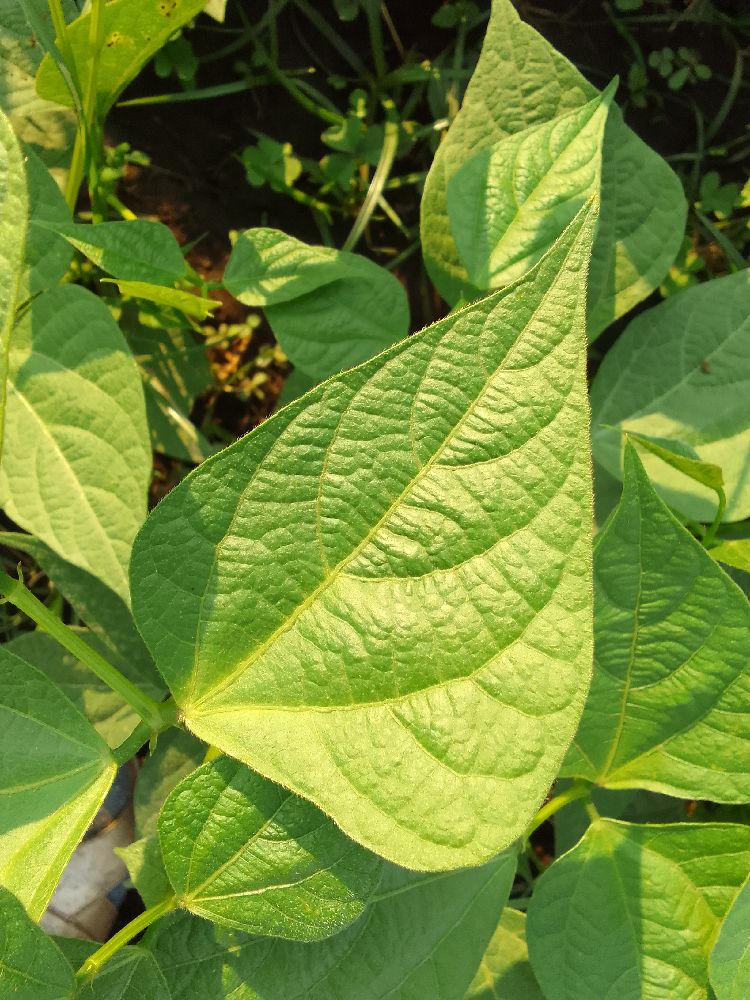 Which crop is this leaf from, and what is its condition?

common bean, healthy
